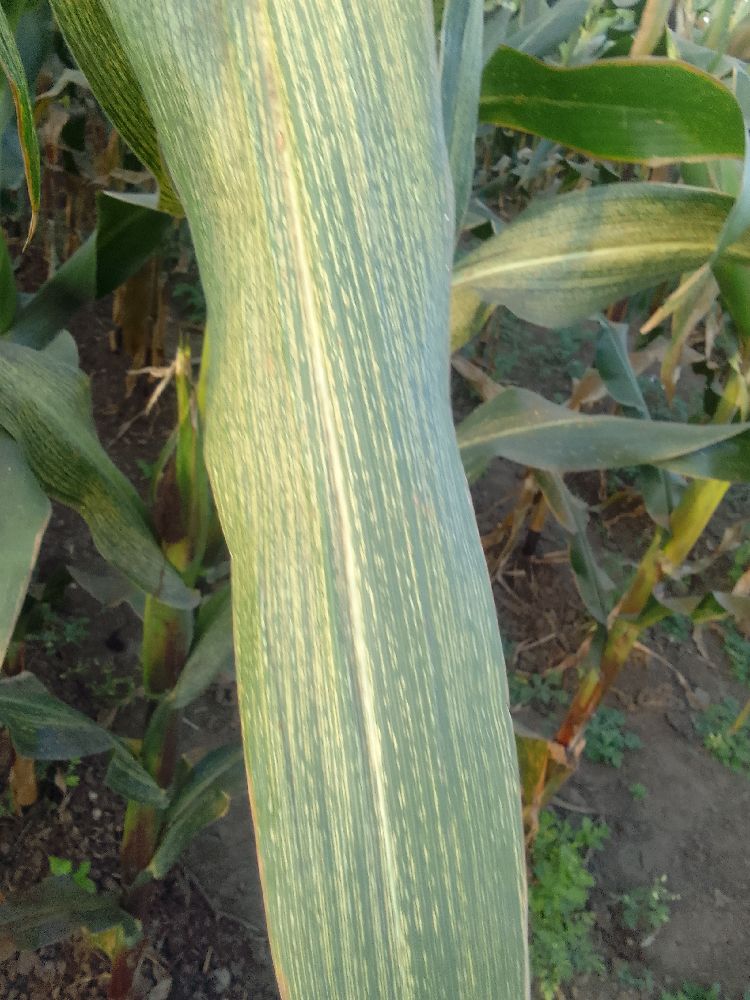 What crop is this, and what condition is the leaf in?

maize, maize streak virus
